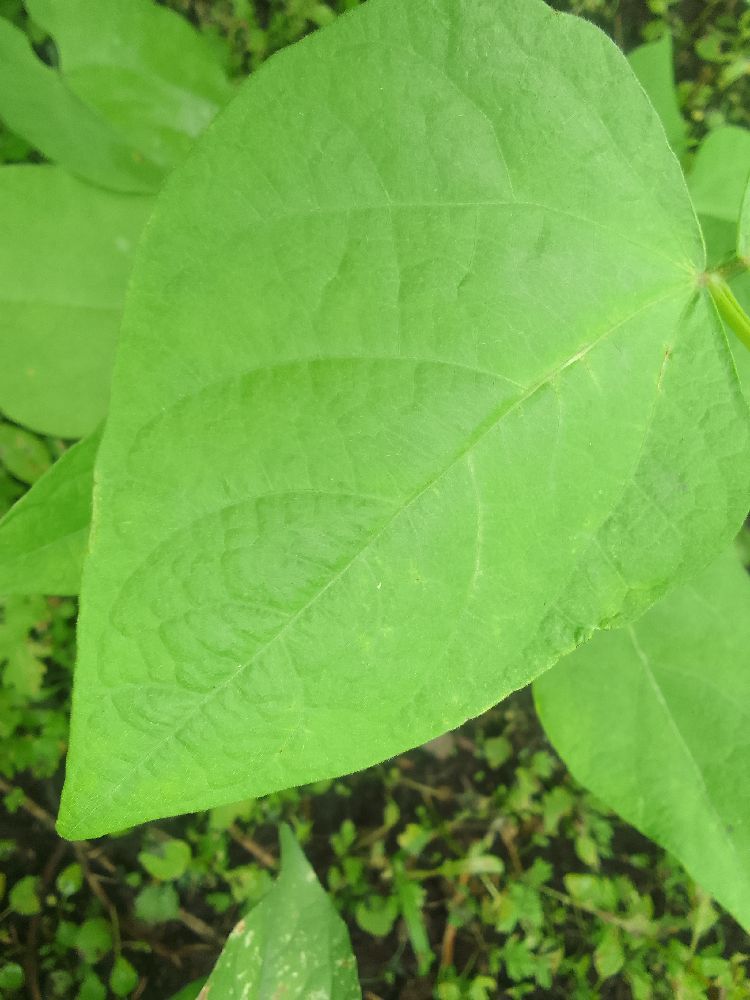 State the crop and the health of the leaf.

common bean, healthy
